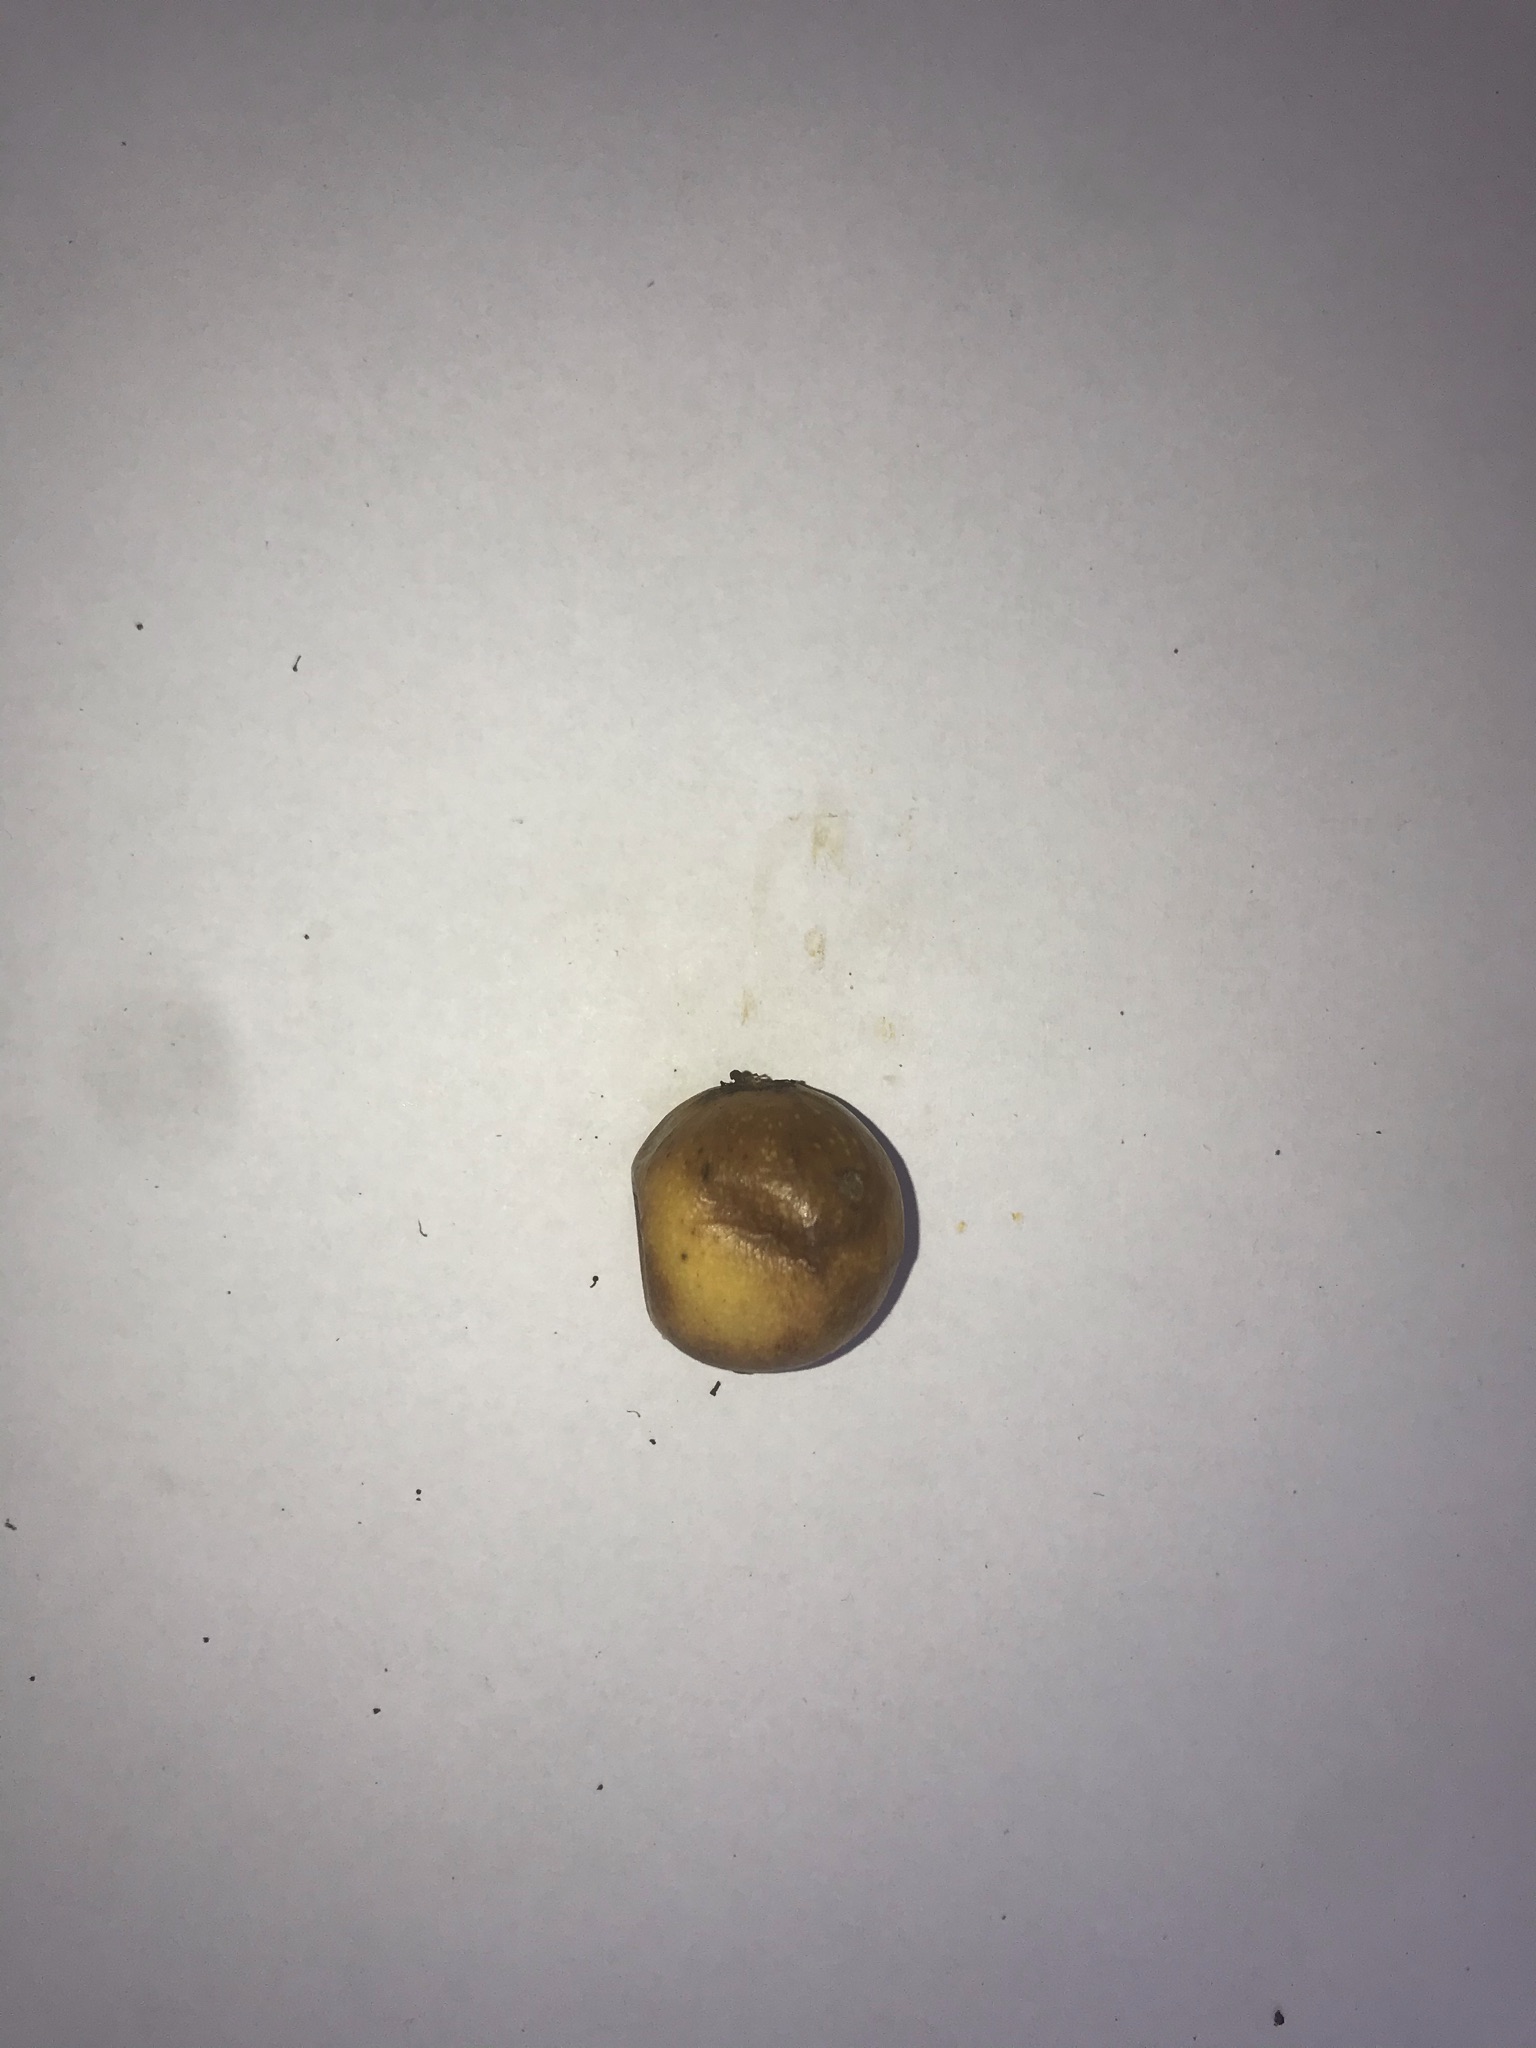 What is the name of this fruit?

abiu
